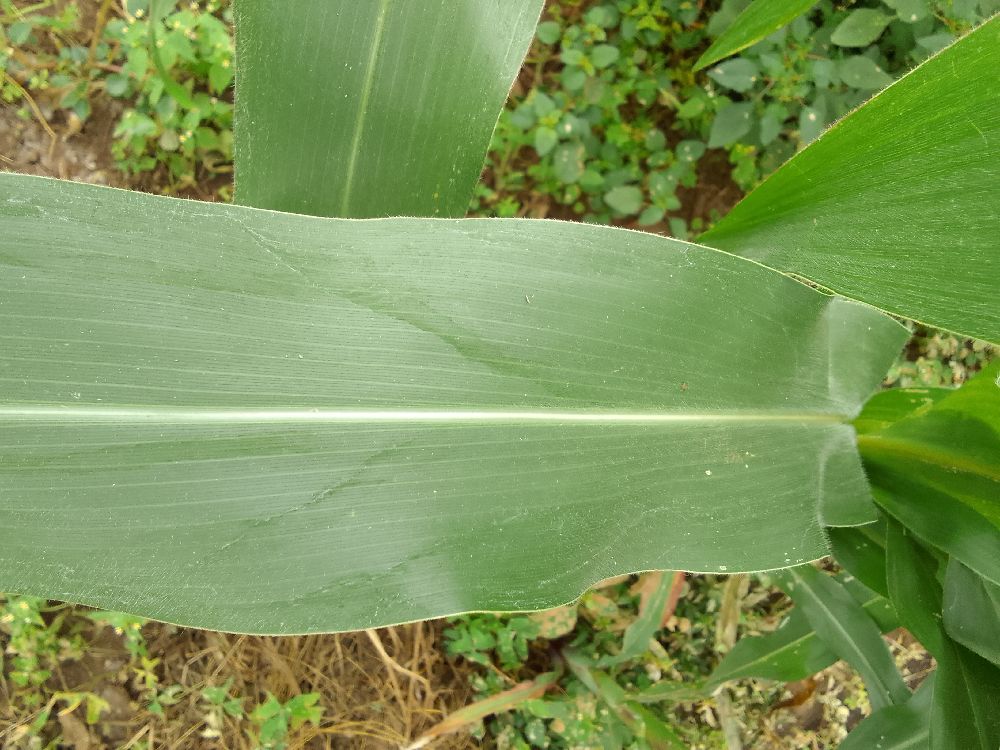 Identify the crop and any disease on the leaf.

maize, healthy
